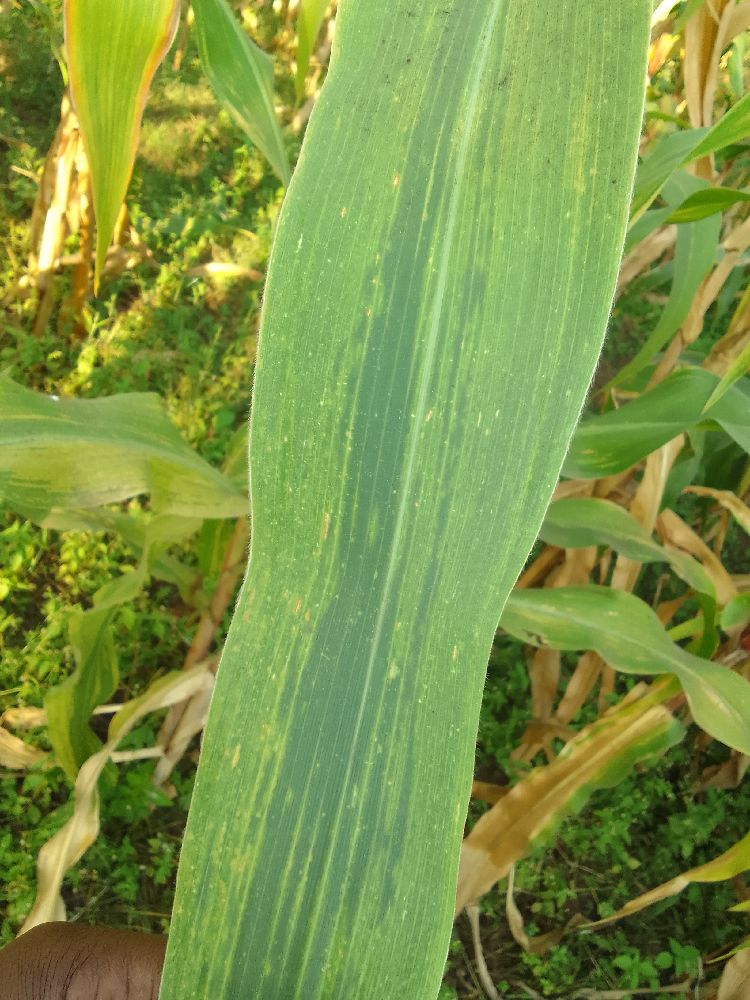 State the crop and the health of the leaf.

maize, maize lethal necrosis
